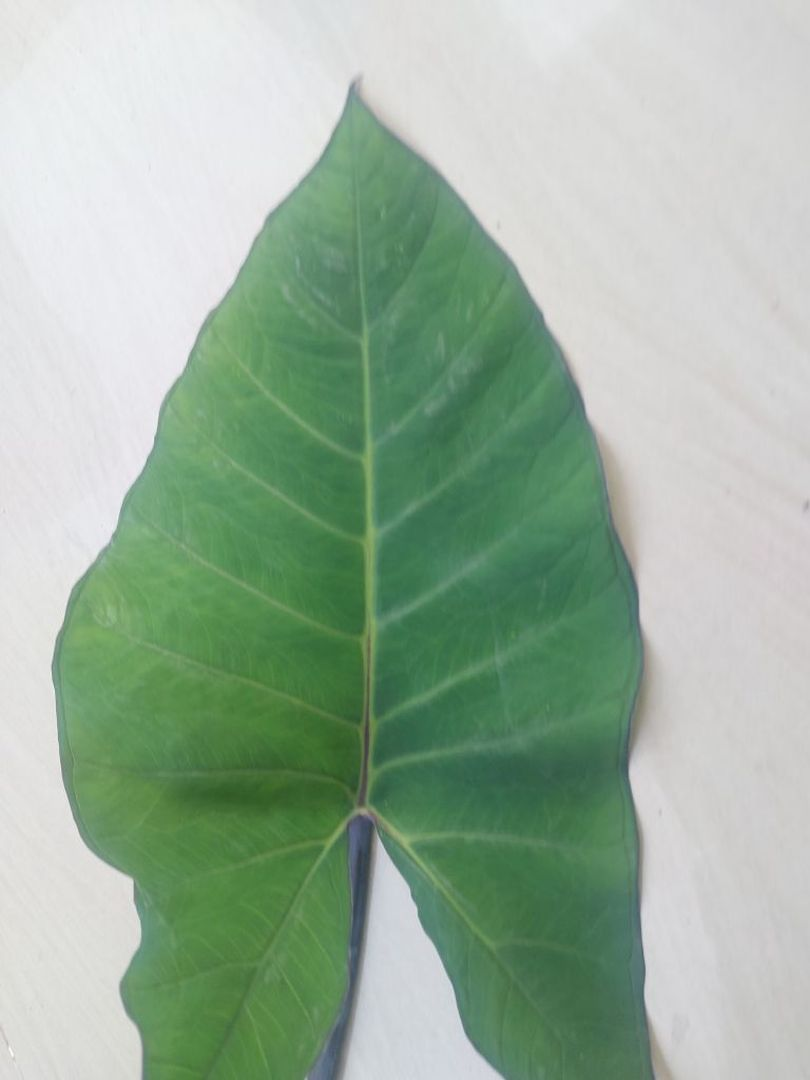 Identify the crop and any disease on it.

taro, healthy
